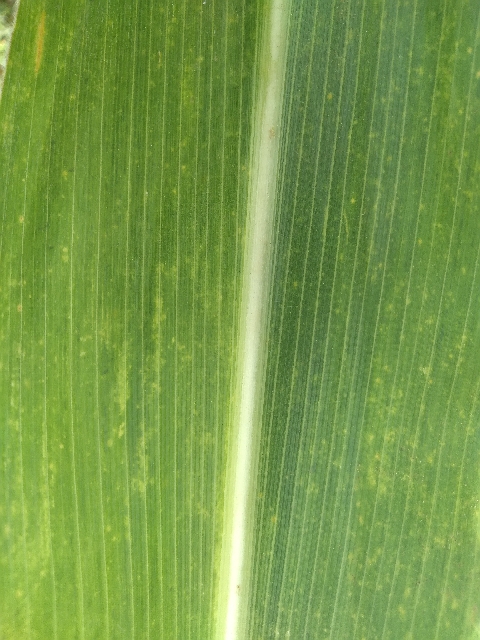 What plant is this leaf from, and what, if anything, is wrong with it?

maize, maize lethal necrosis
